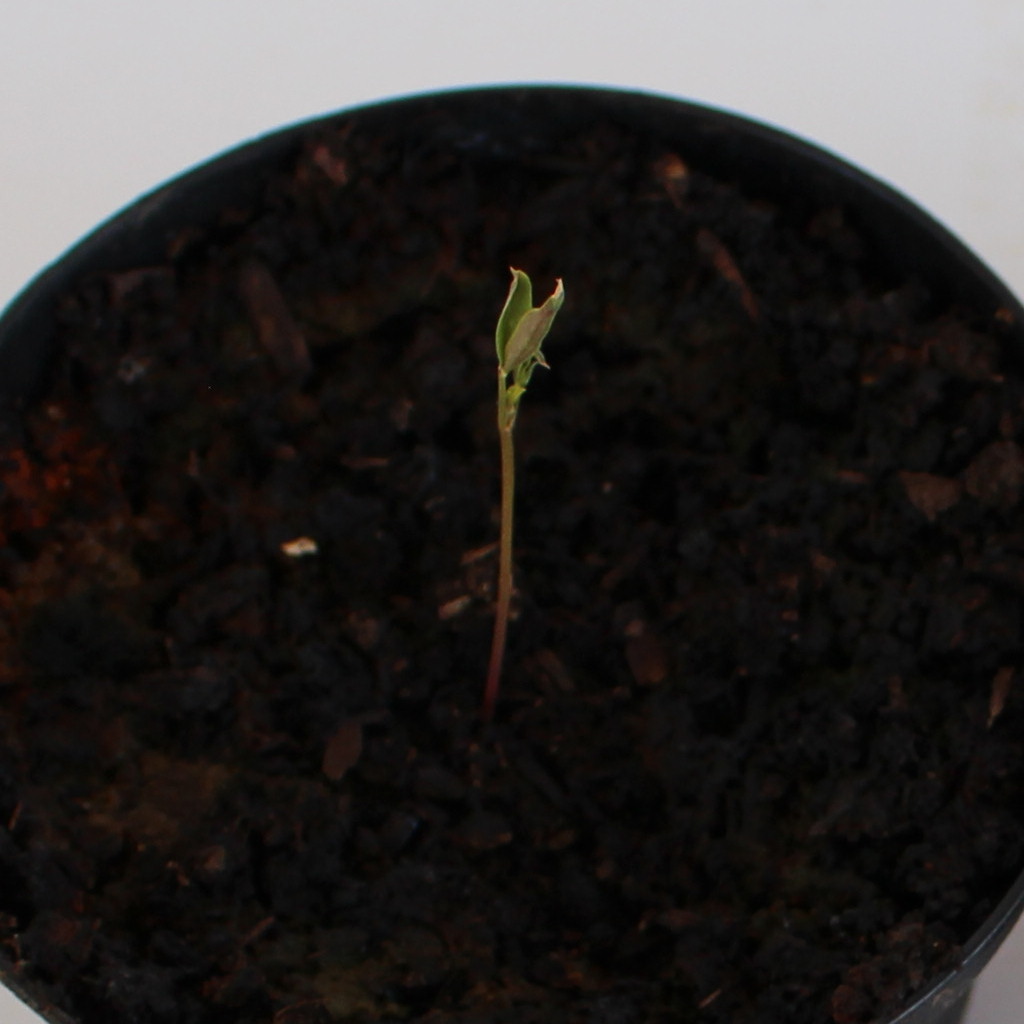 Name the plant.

Vicia sativa
